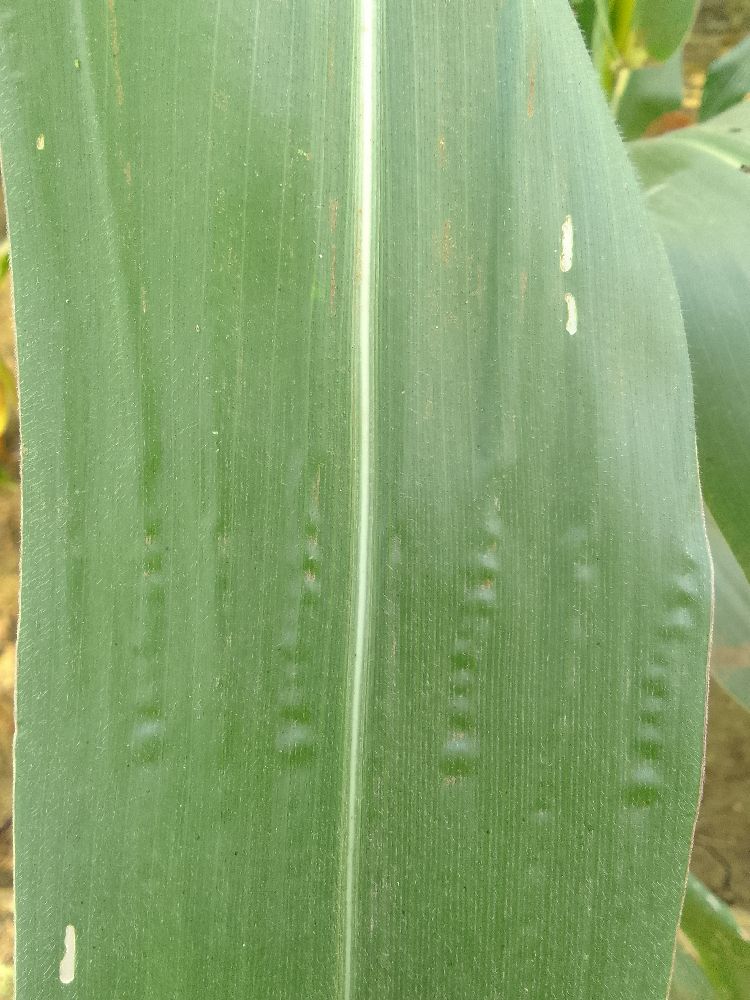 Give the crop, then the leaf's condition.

maize, healthy
